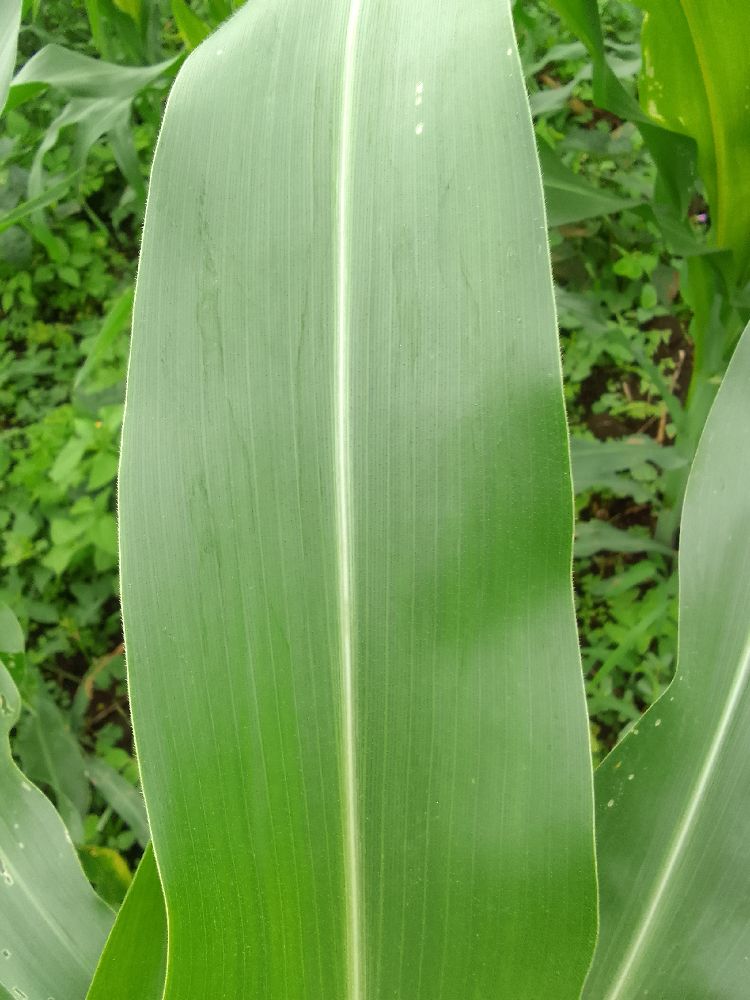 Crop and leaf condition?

maize, healthy
